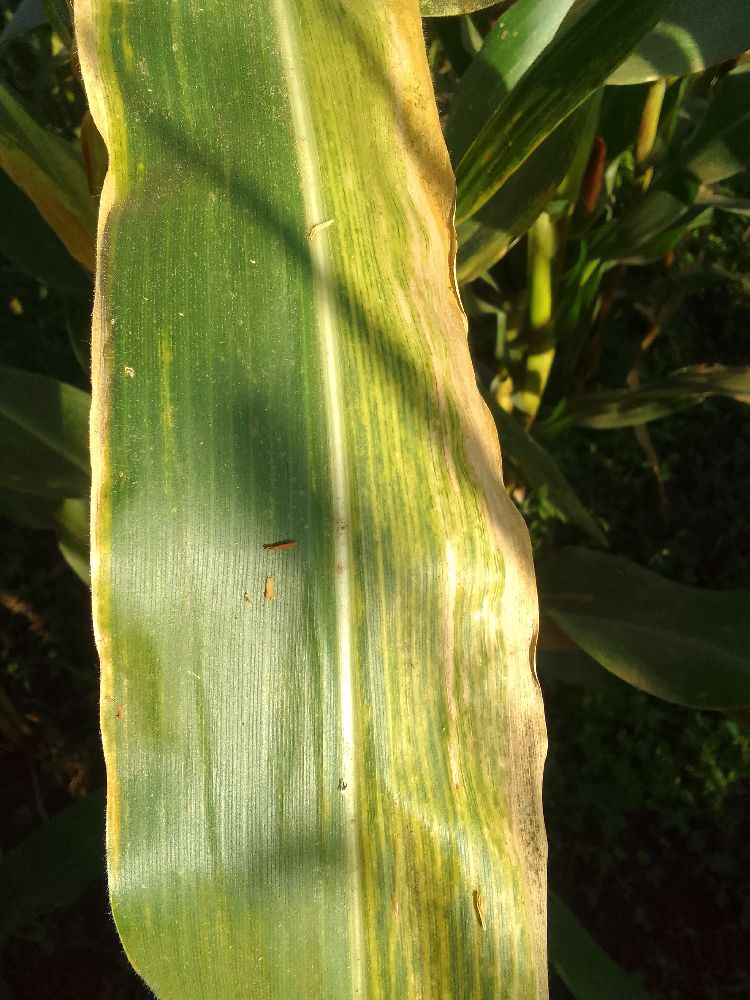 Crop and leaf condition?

maize, maize lethal necrosis
